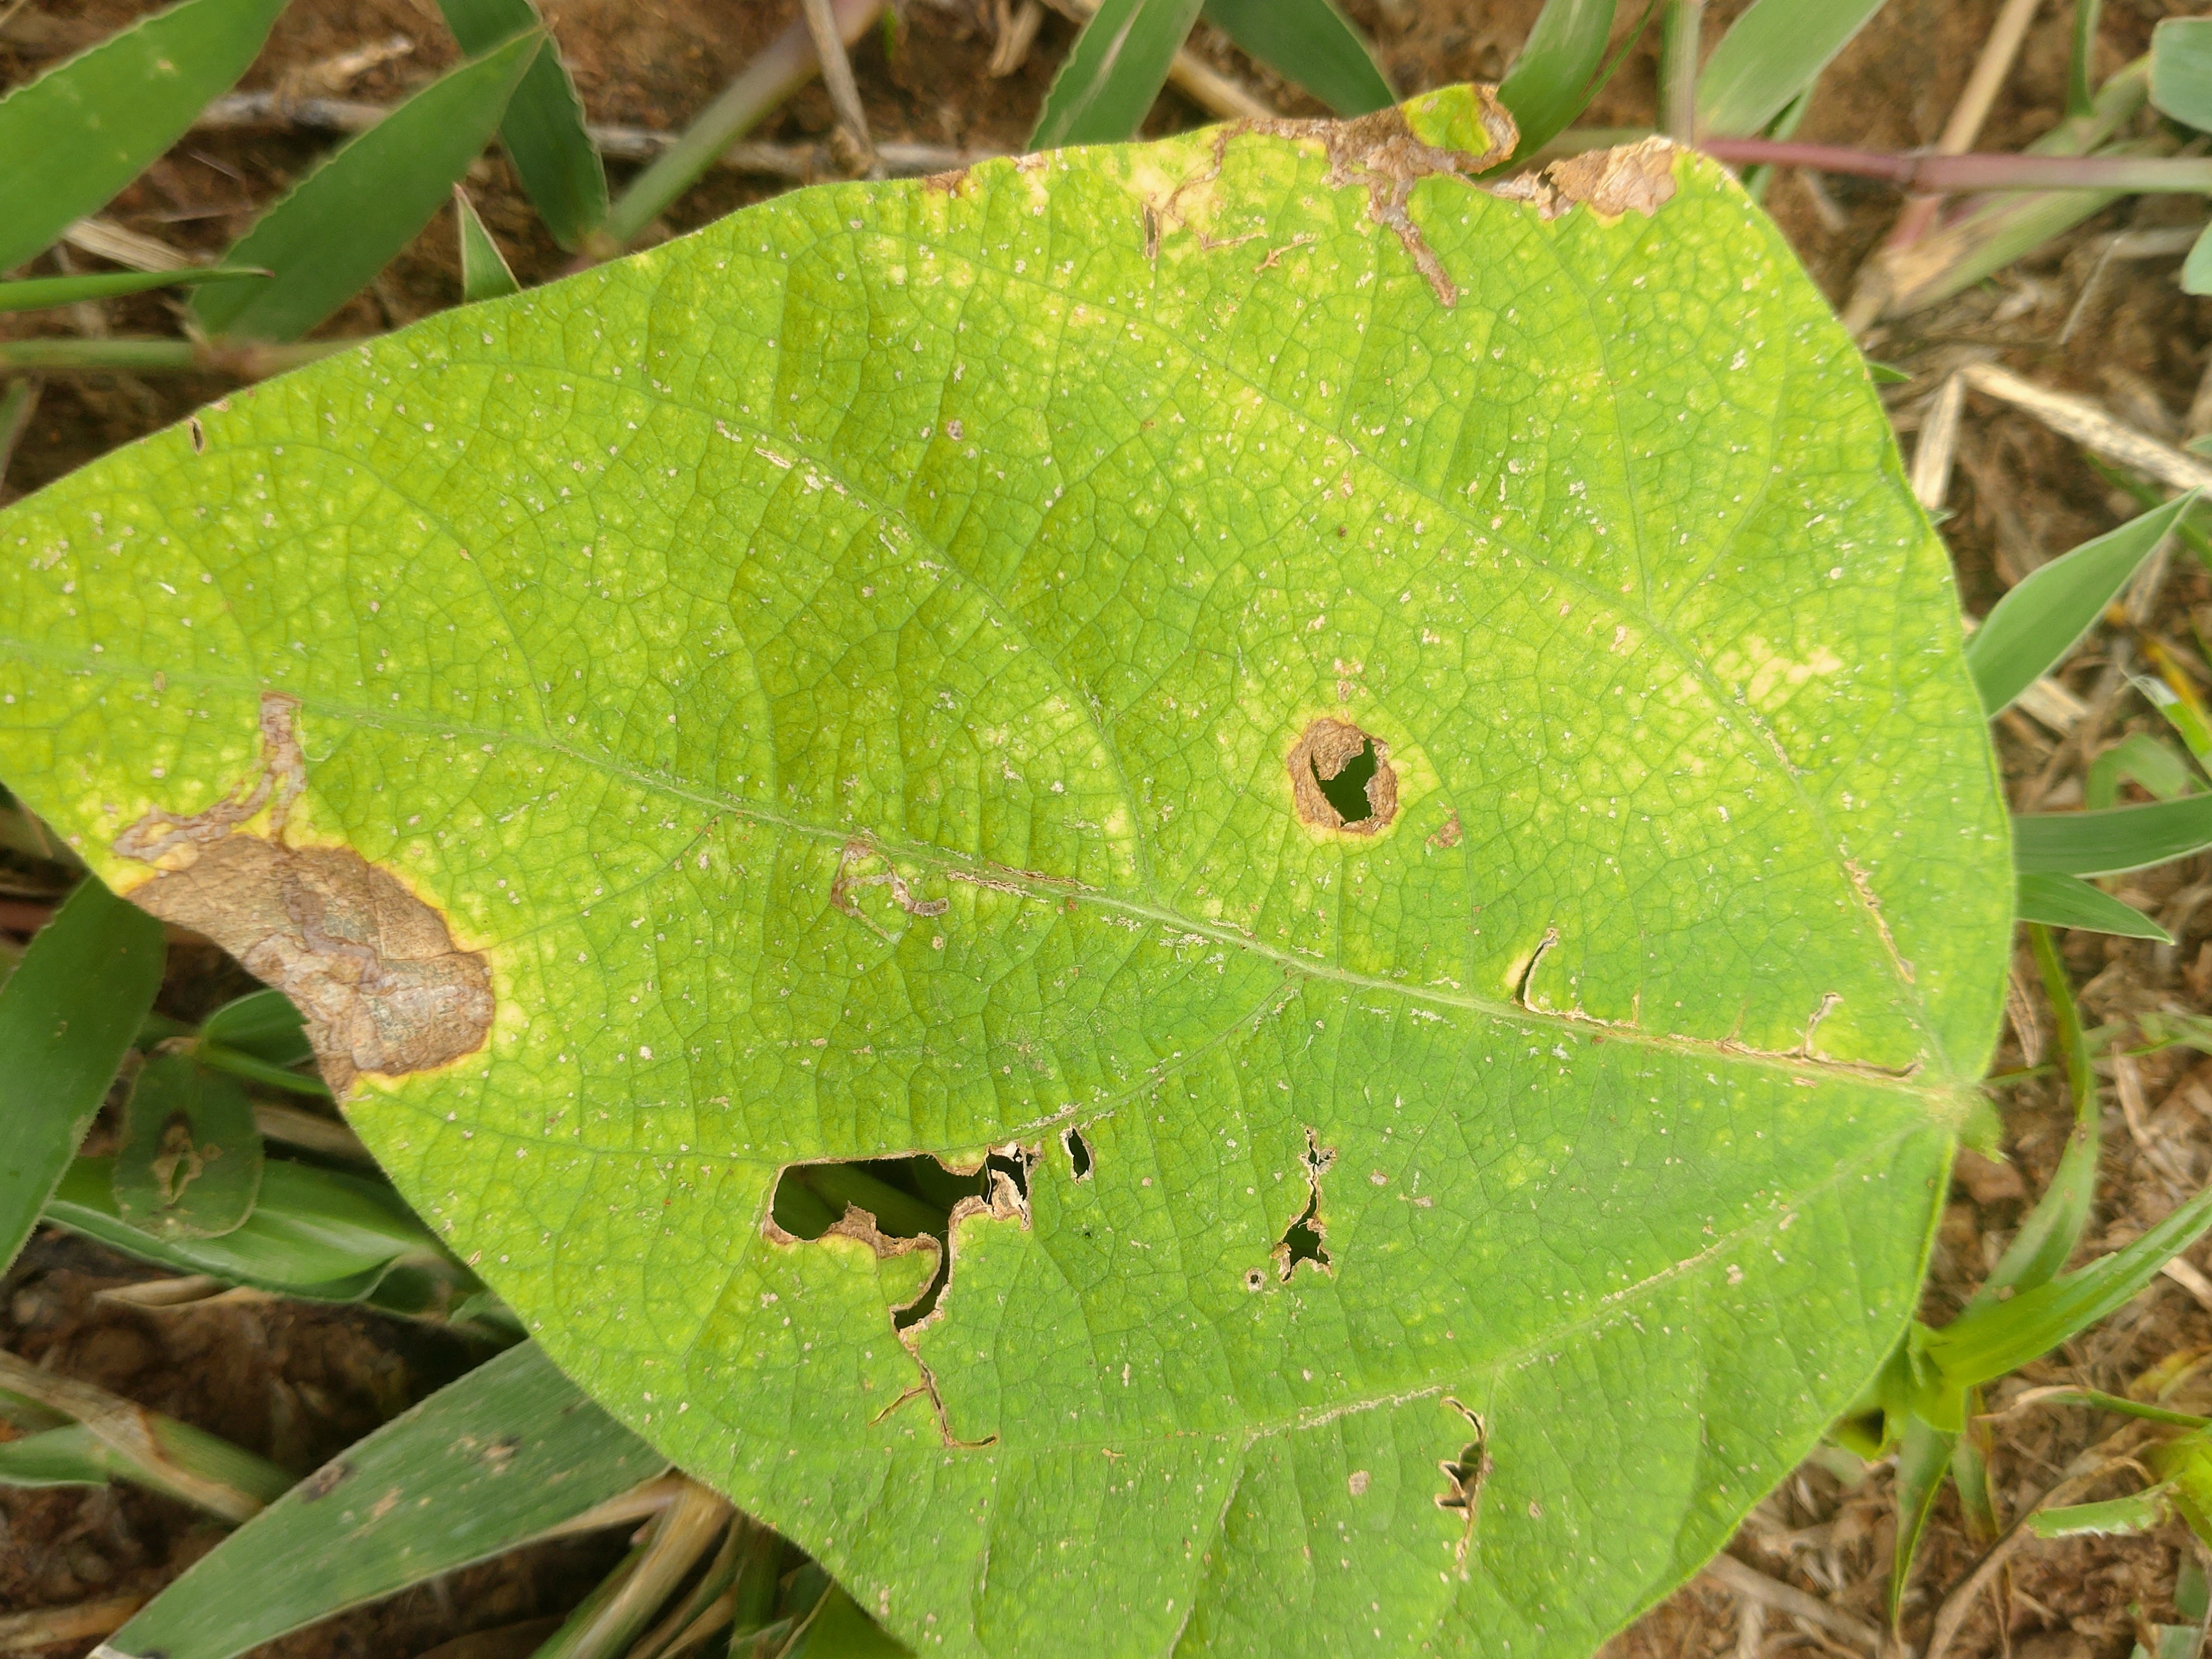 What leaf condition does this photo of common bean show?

rust
